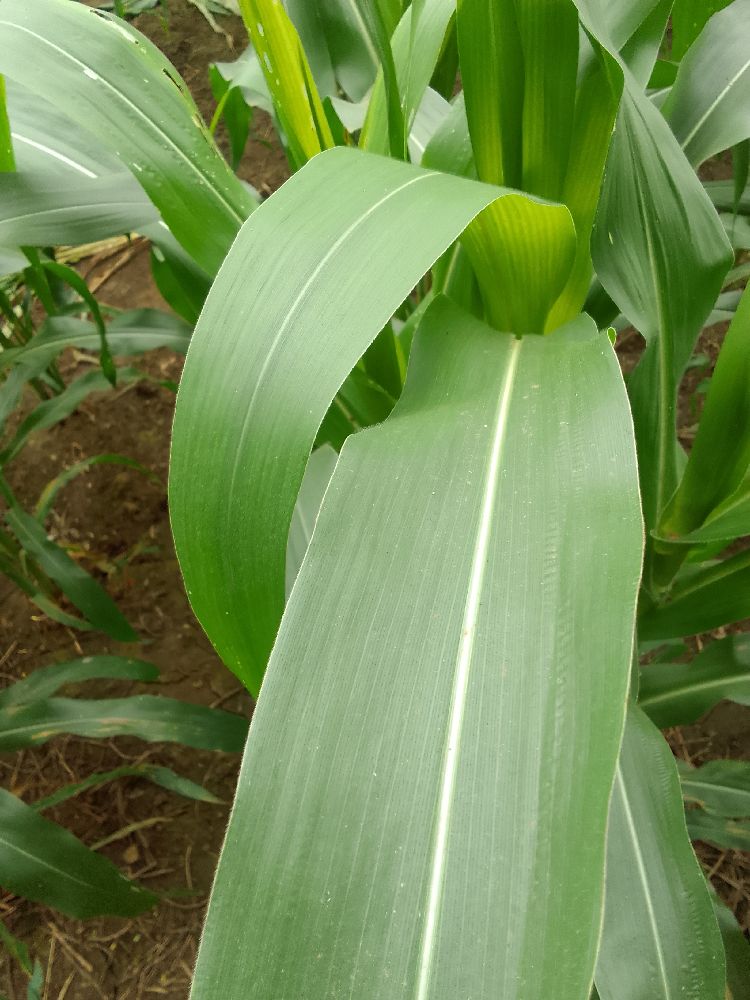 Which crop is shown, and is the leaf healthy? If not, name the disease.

maize, healthy
